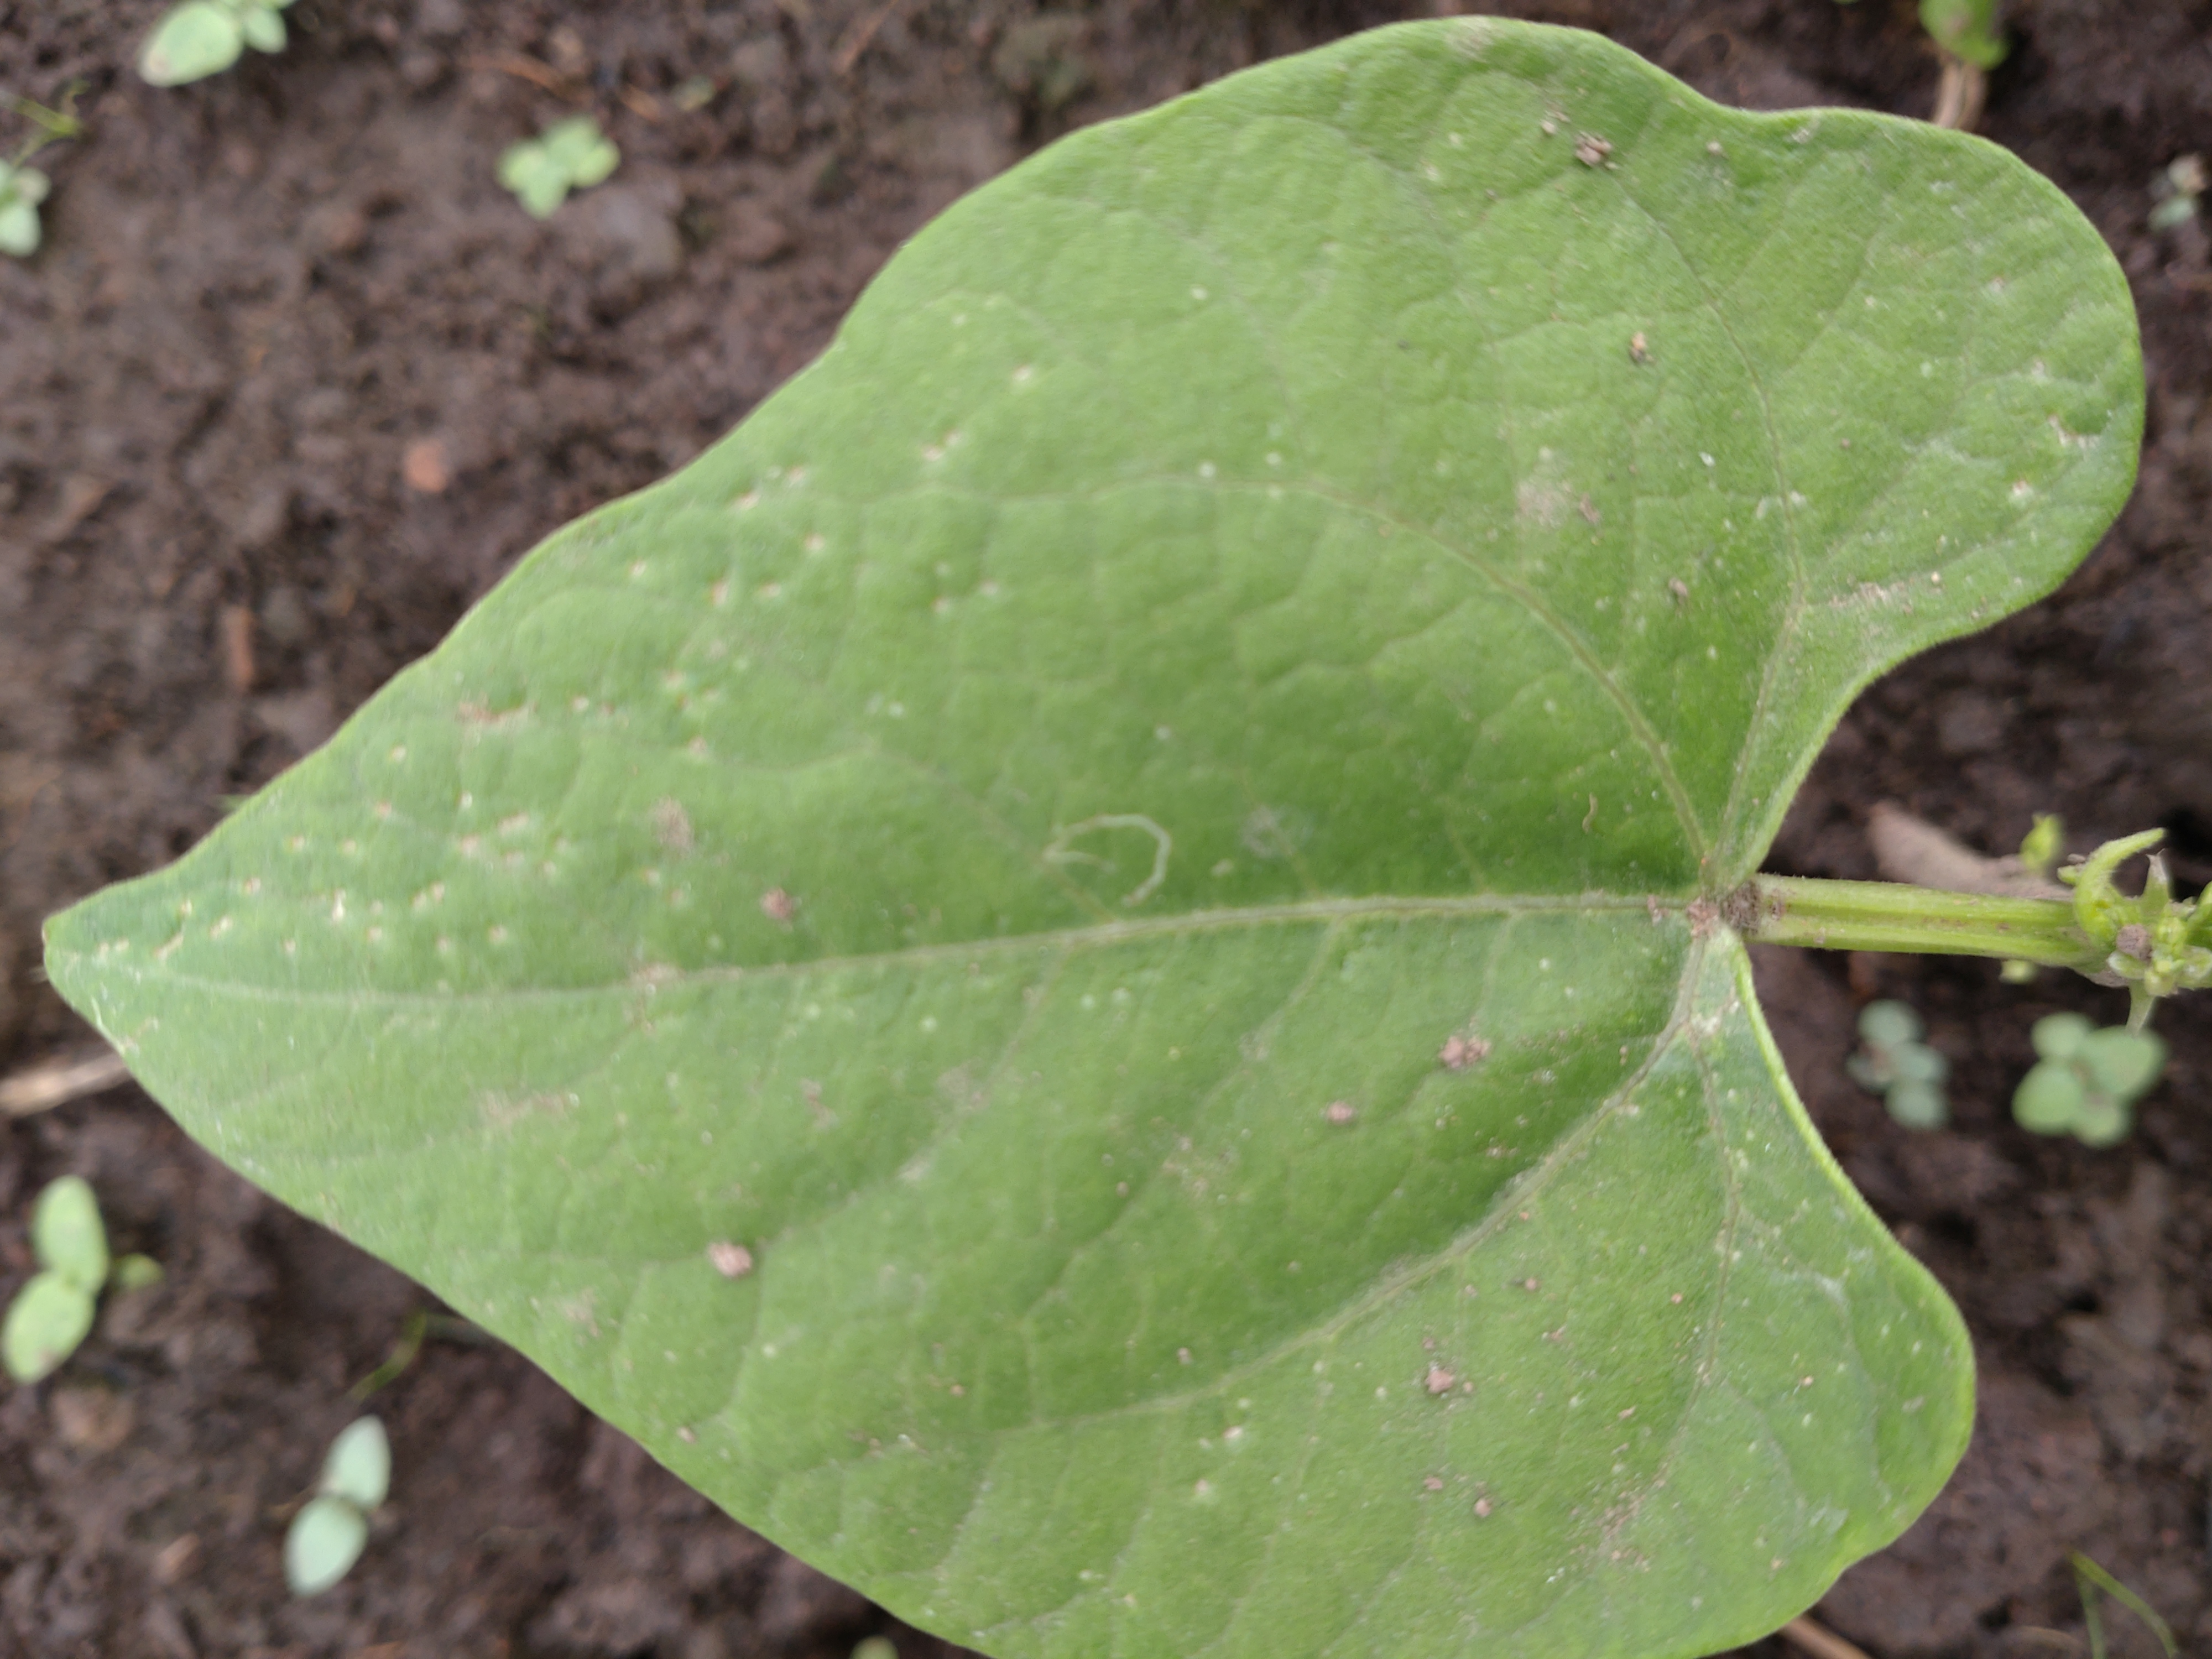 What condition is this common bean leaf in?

healthy
